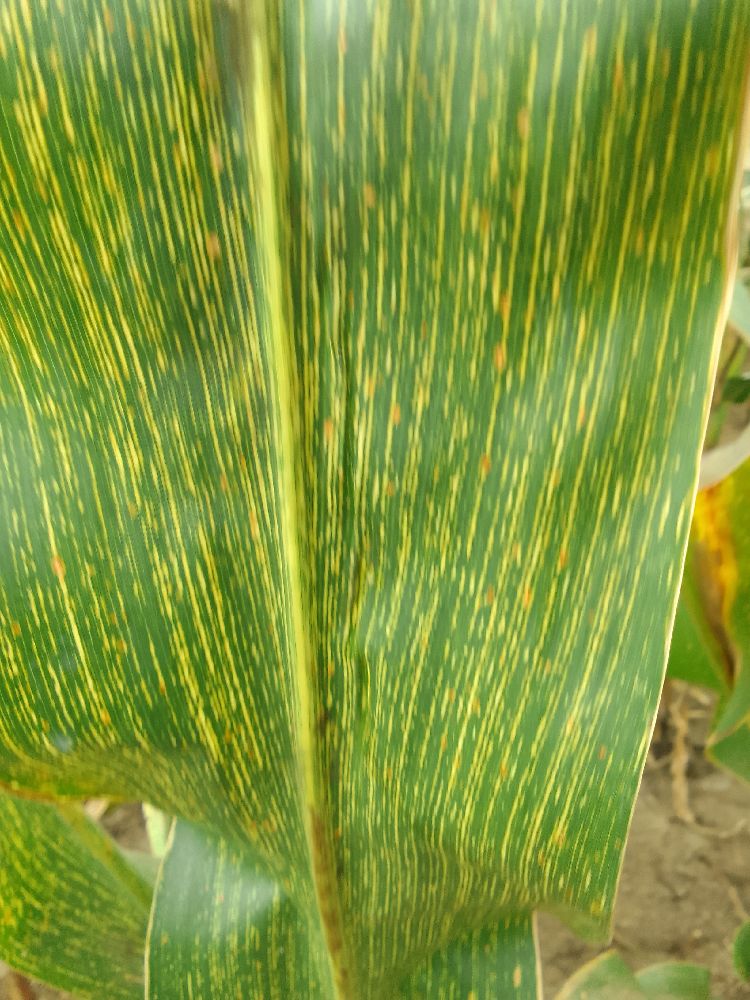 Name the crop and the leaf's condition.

maize, maize streak virus
